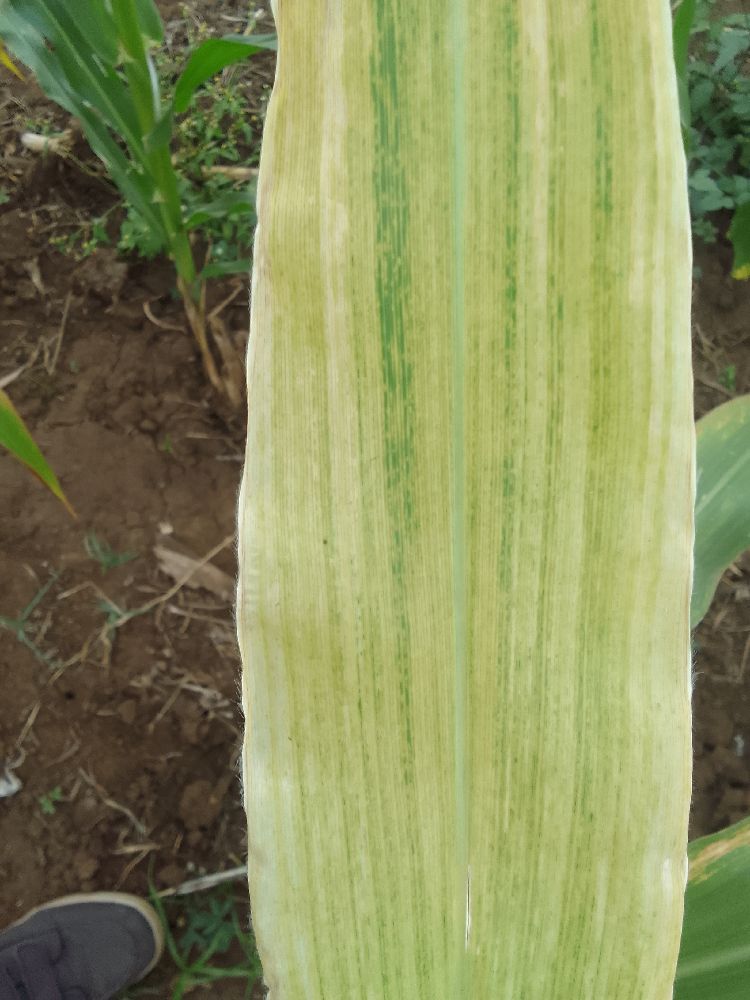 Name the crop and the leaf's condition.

maize, maize lethal necrosis
